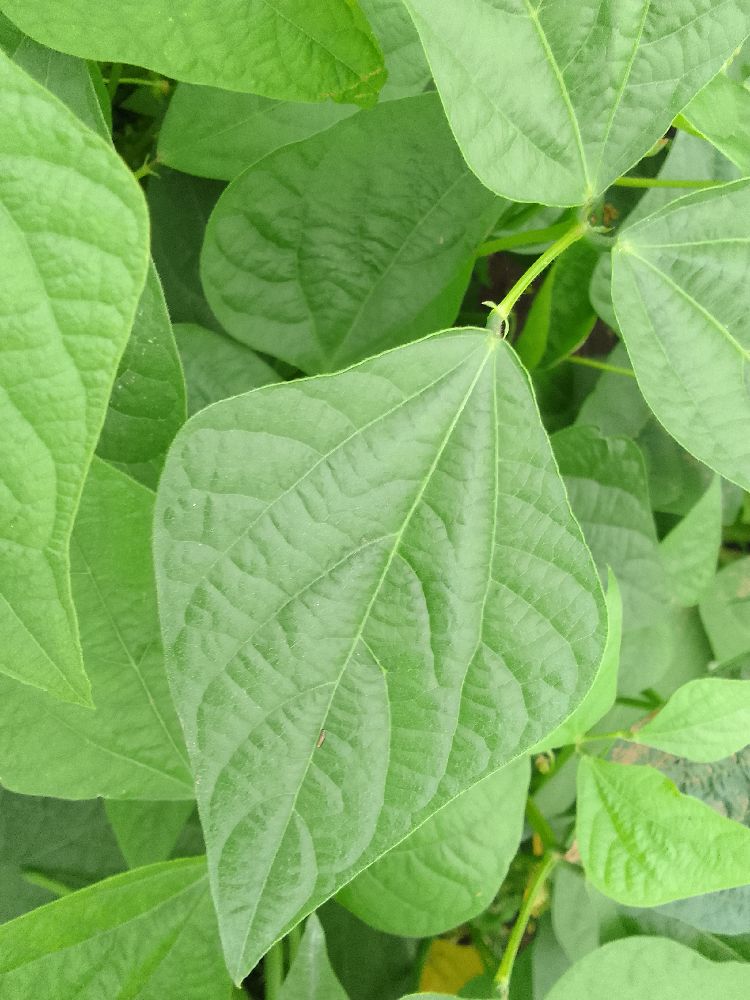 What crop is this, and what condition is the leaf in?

common bean, healthy
